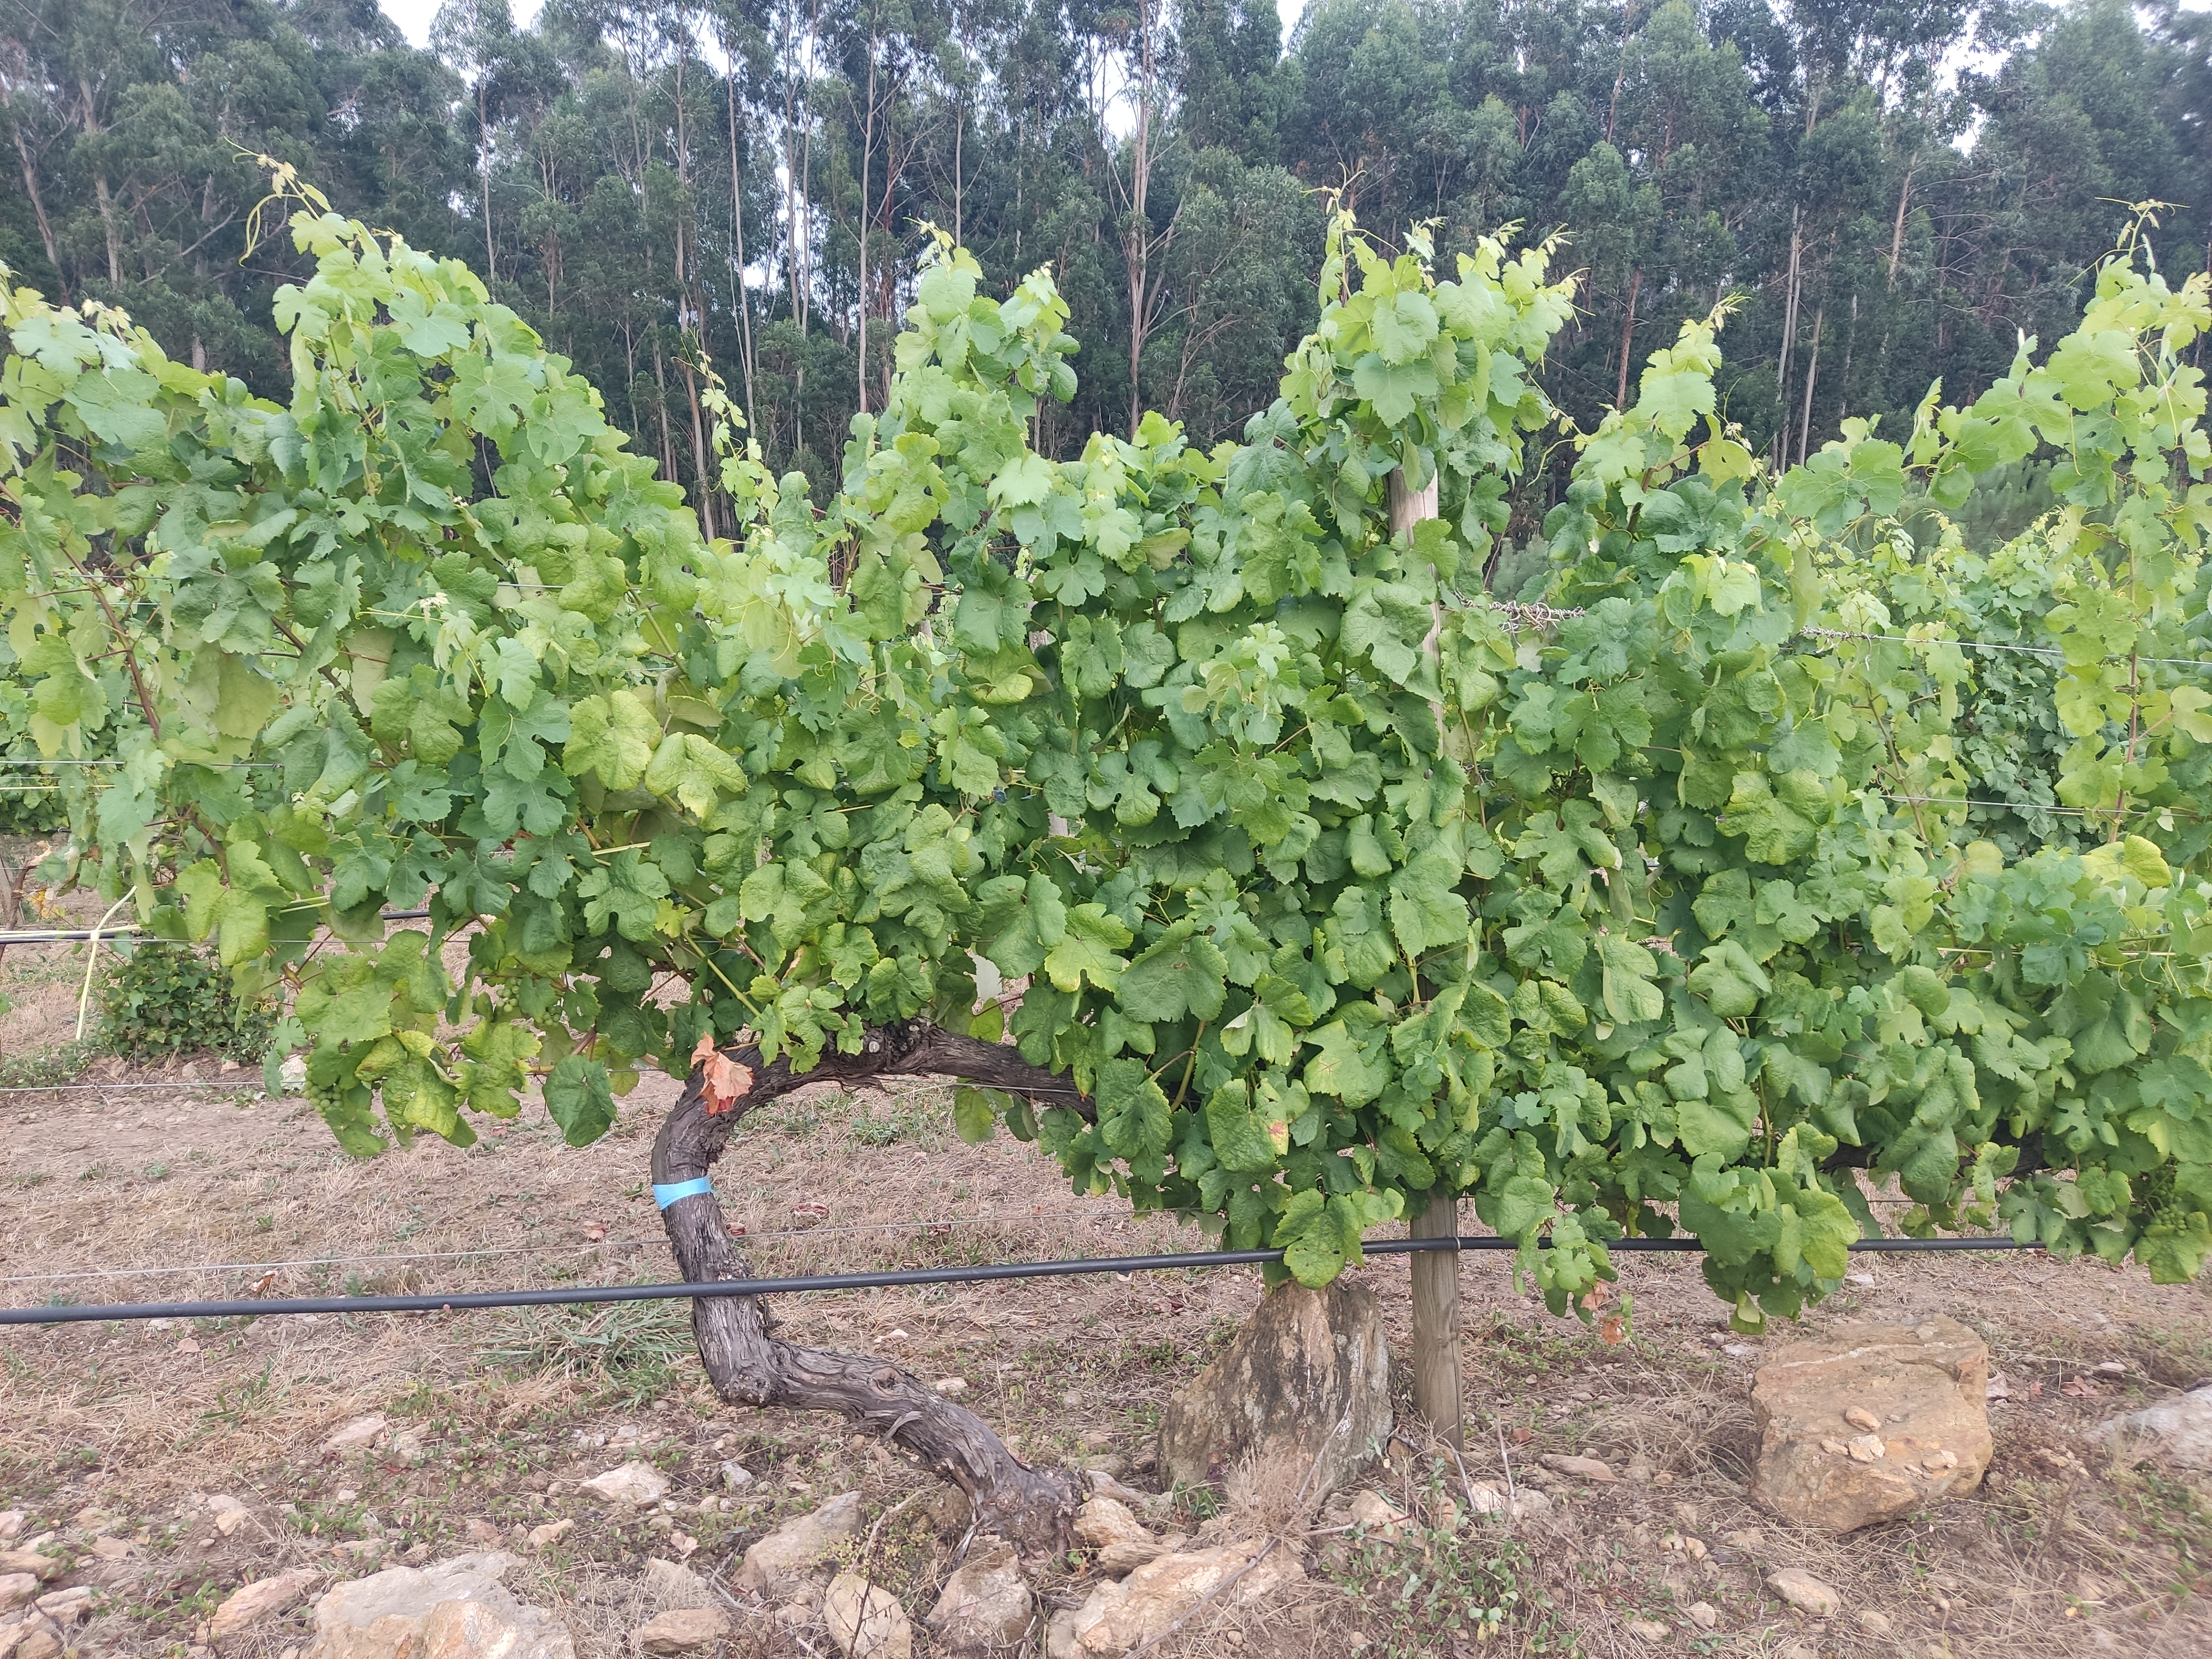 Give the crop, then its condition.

grapevine, not affected by esca disease
